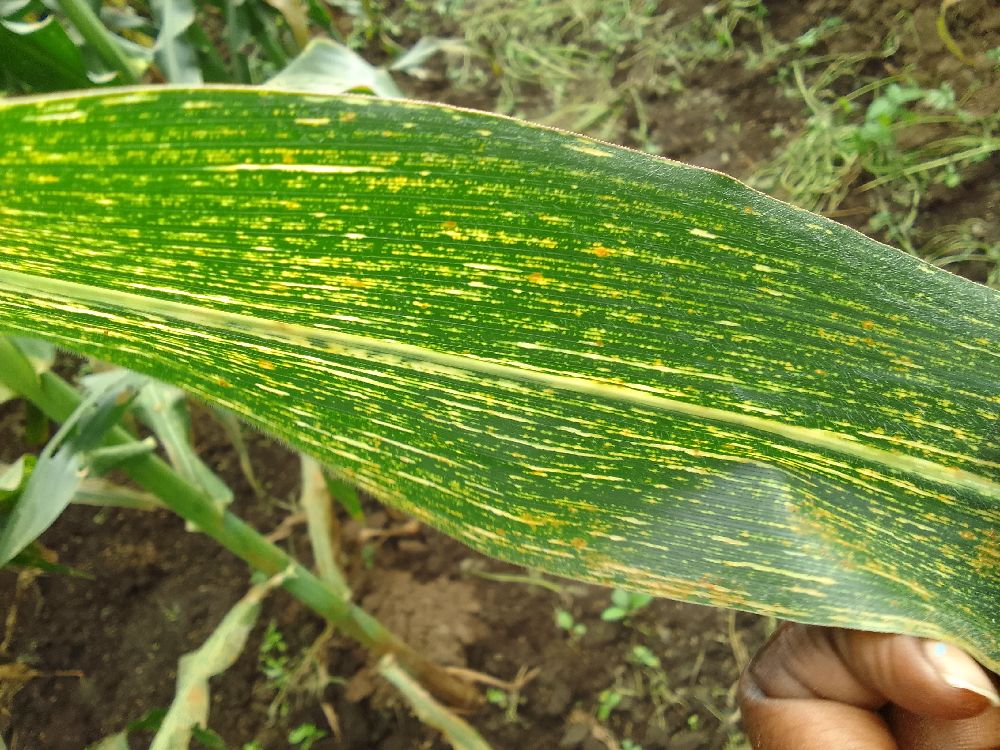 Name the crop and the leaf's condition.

maize, maize streak virus
